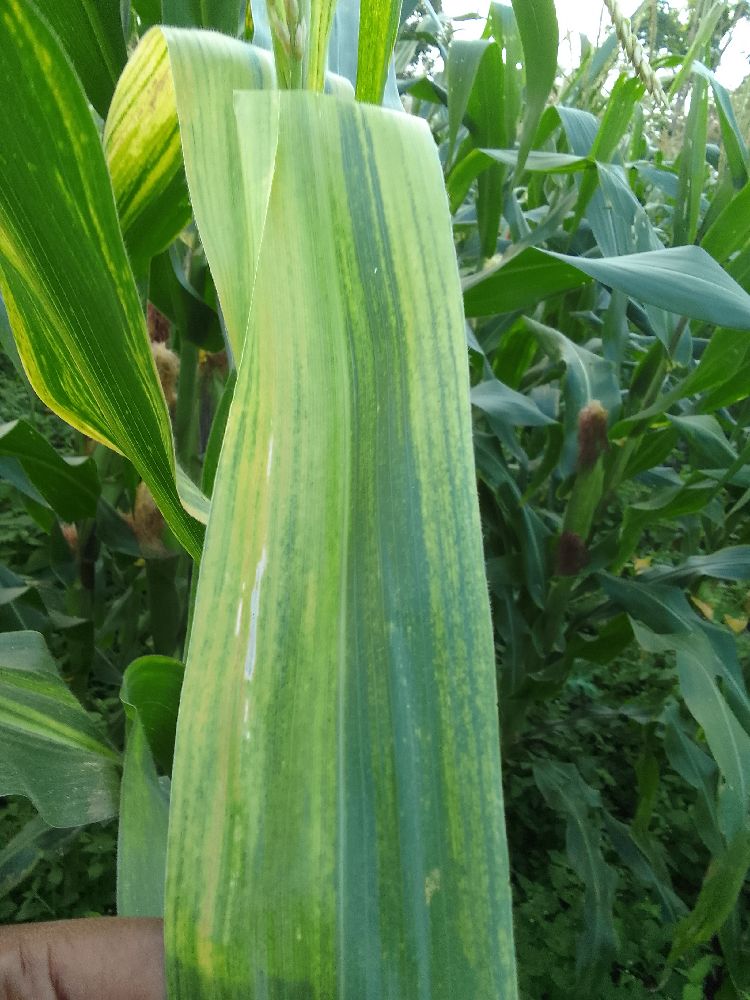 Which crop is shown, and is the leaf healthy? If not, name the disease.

maize, maize lethal necrosis
